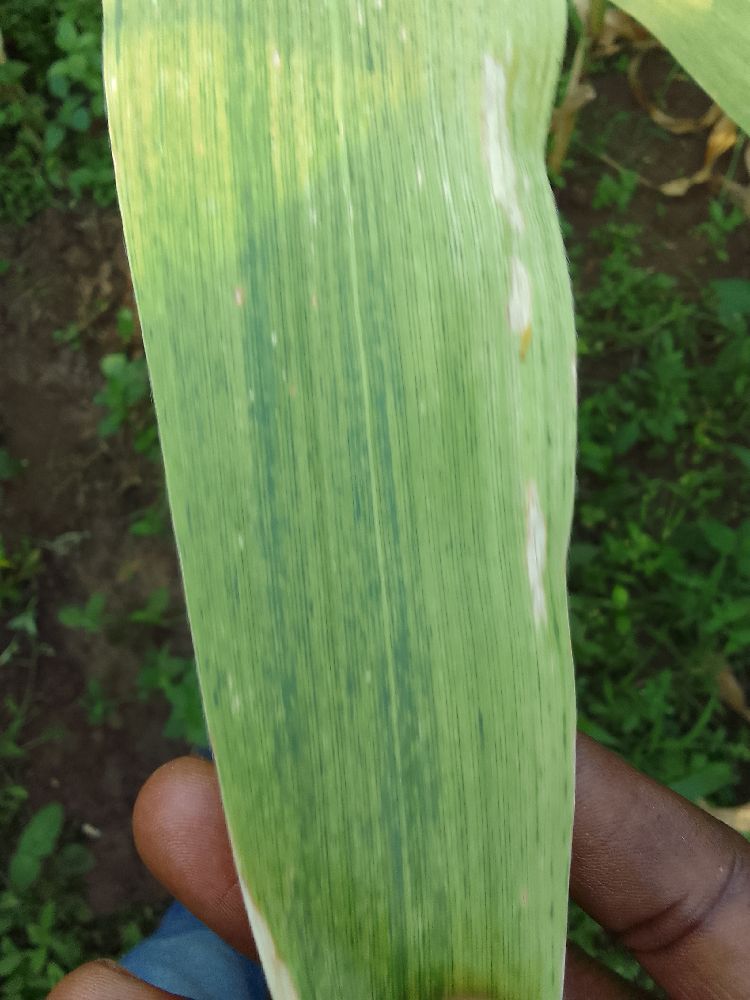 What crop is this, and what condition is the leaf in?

maize, maize lethal necrosis
